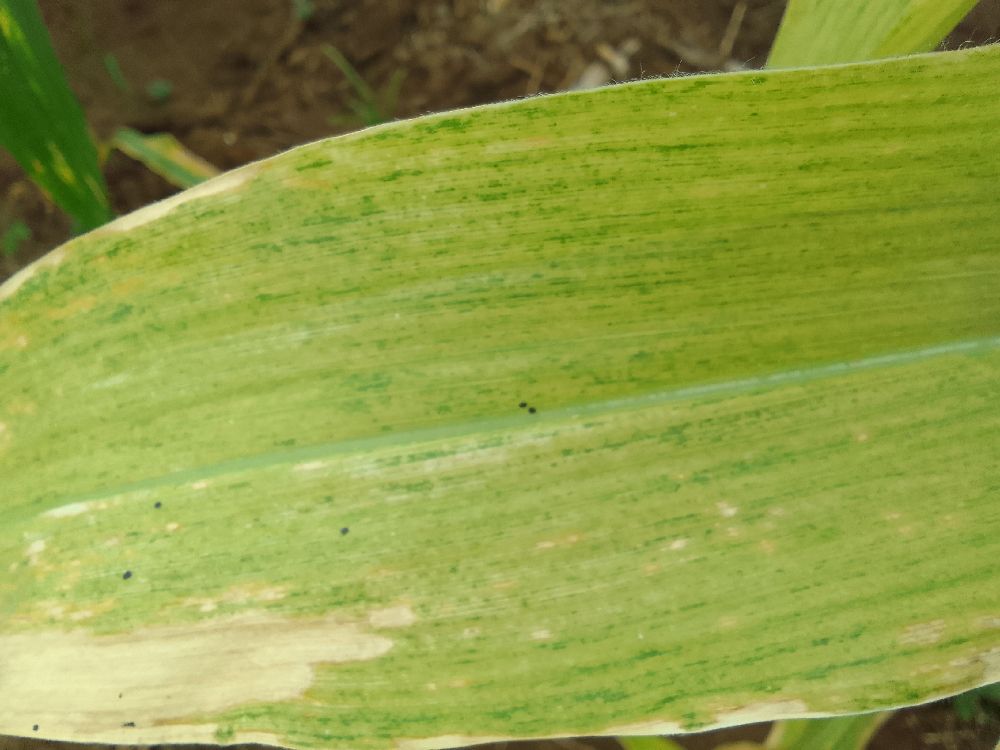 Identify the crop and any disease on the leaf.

maize, maize lethal necrosis
